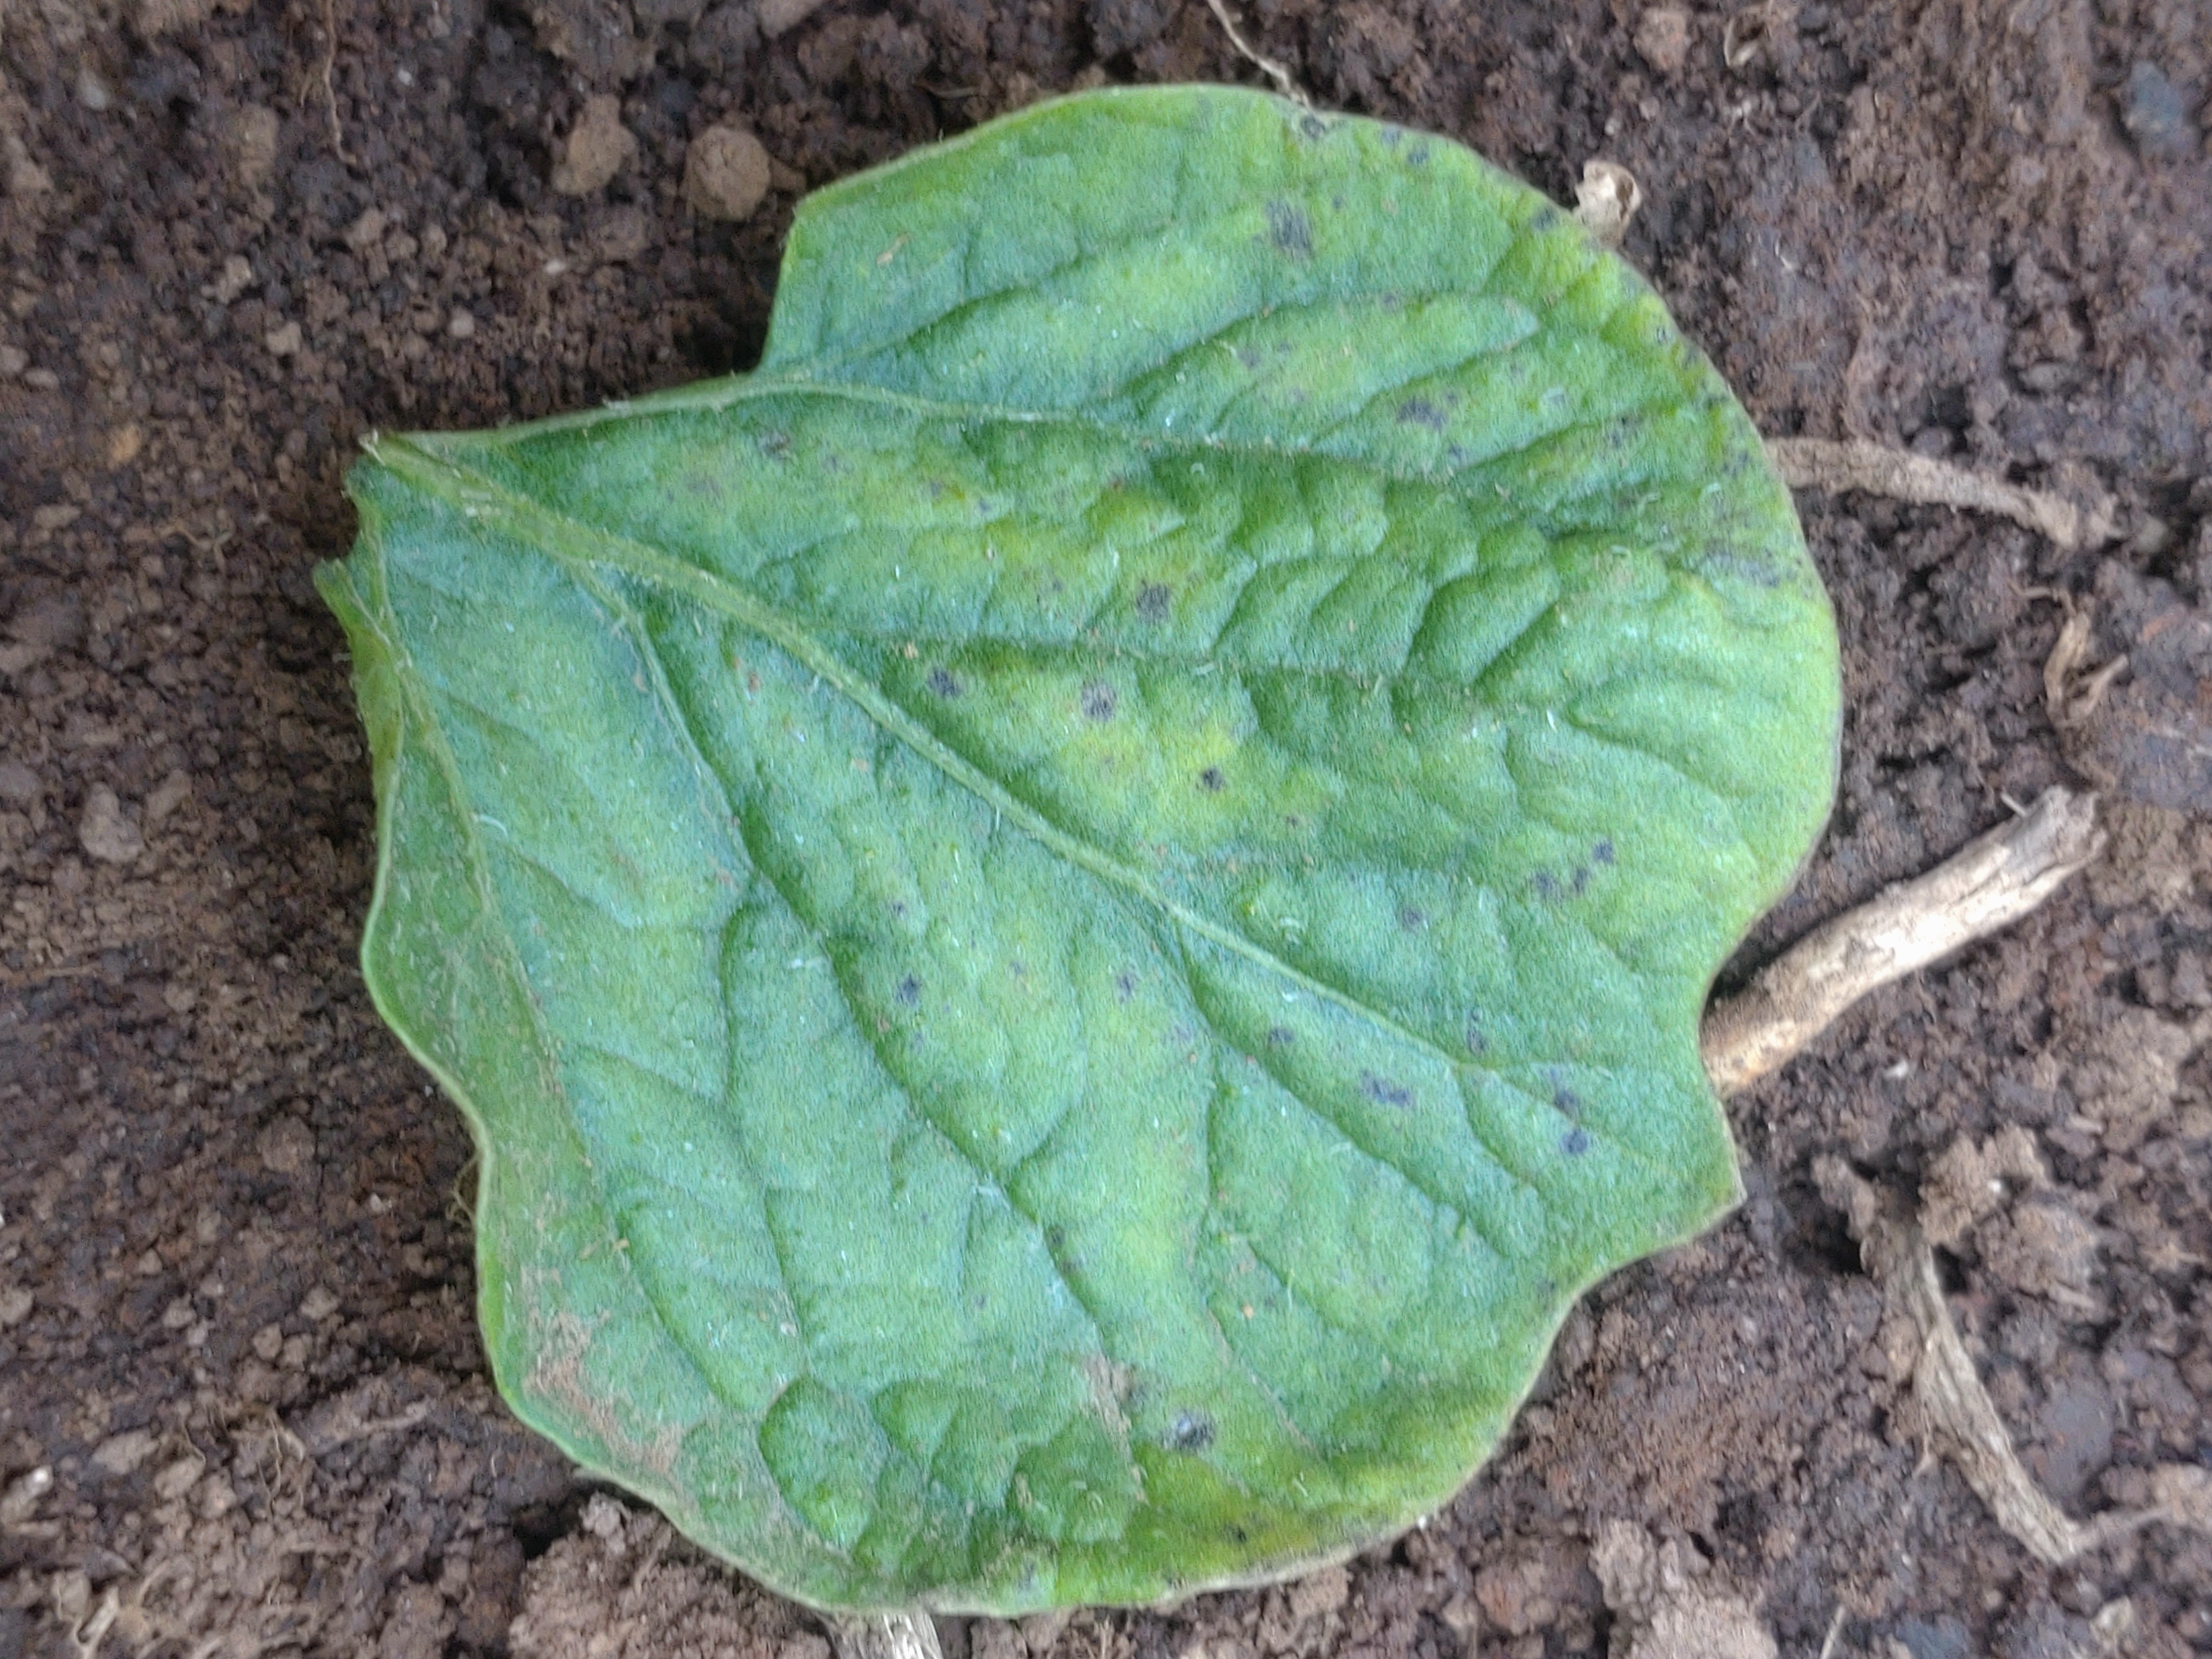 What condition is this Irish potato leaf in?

late blight
